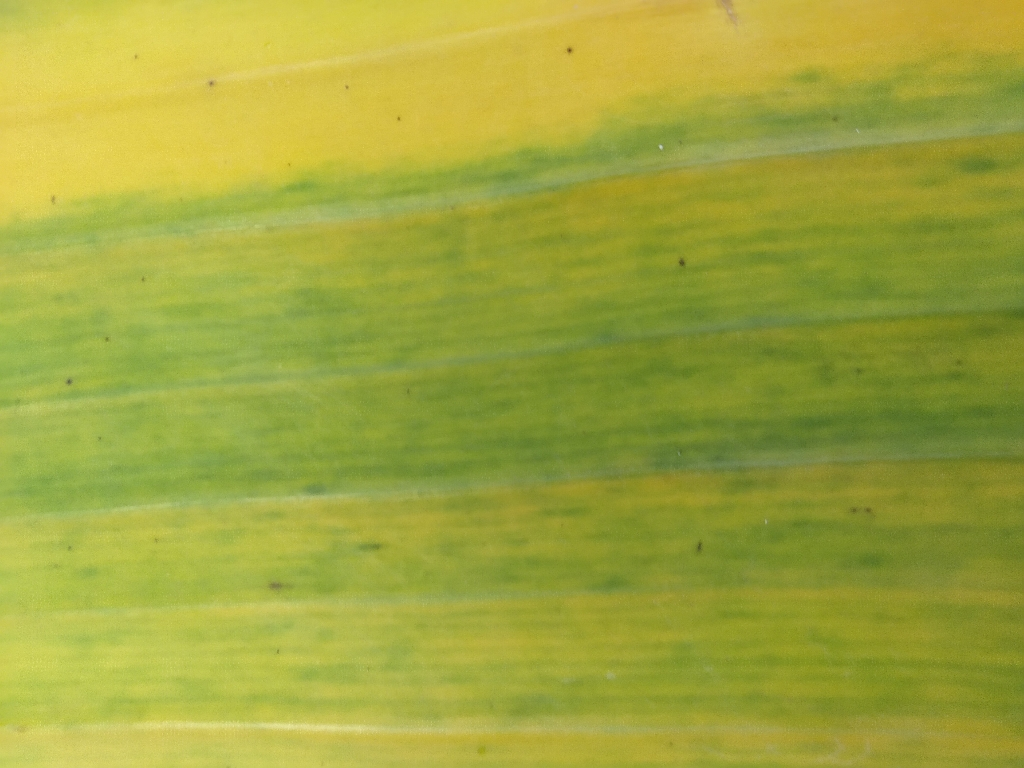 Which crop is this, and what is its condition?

banana, fusarium wilt race 1
